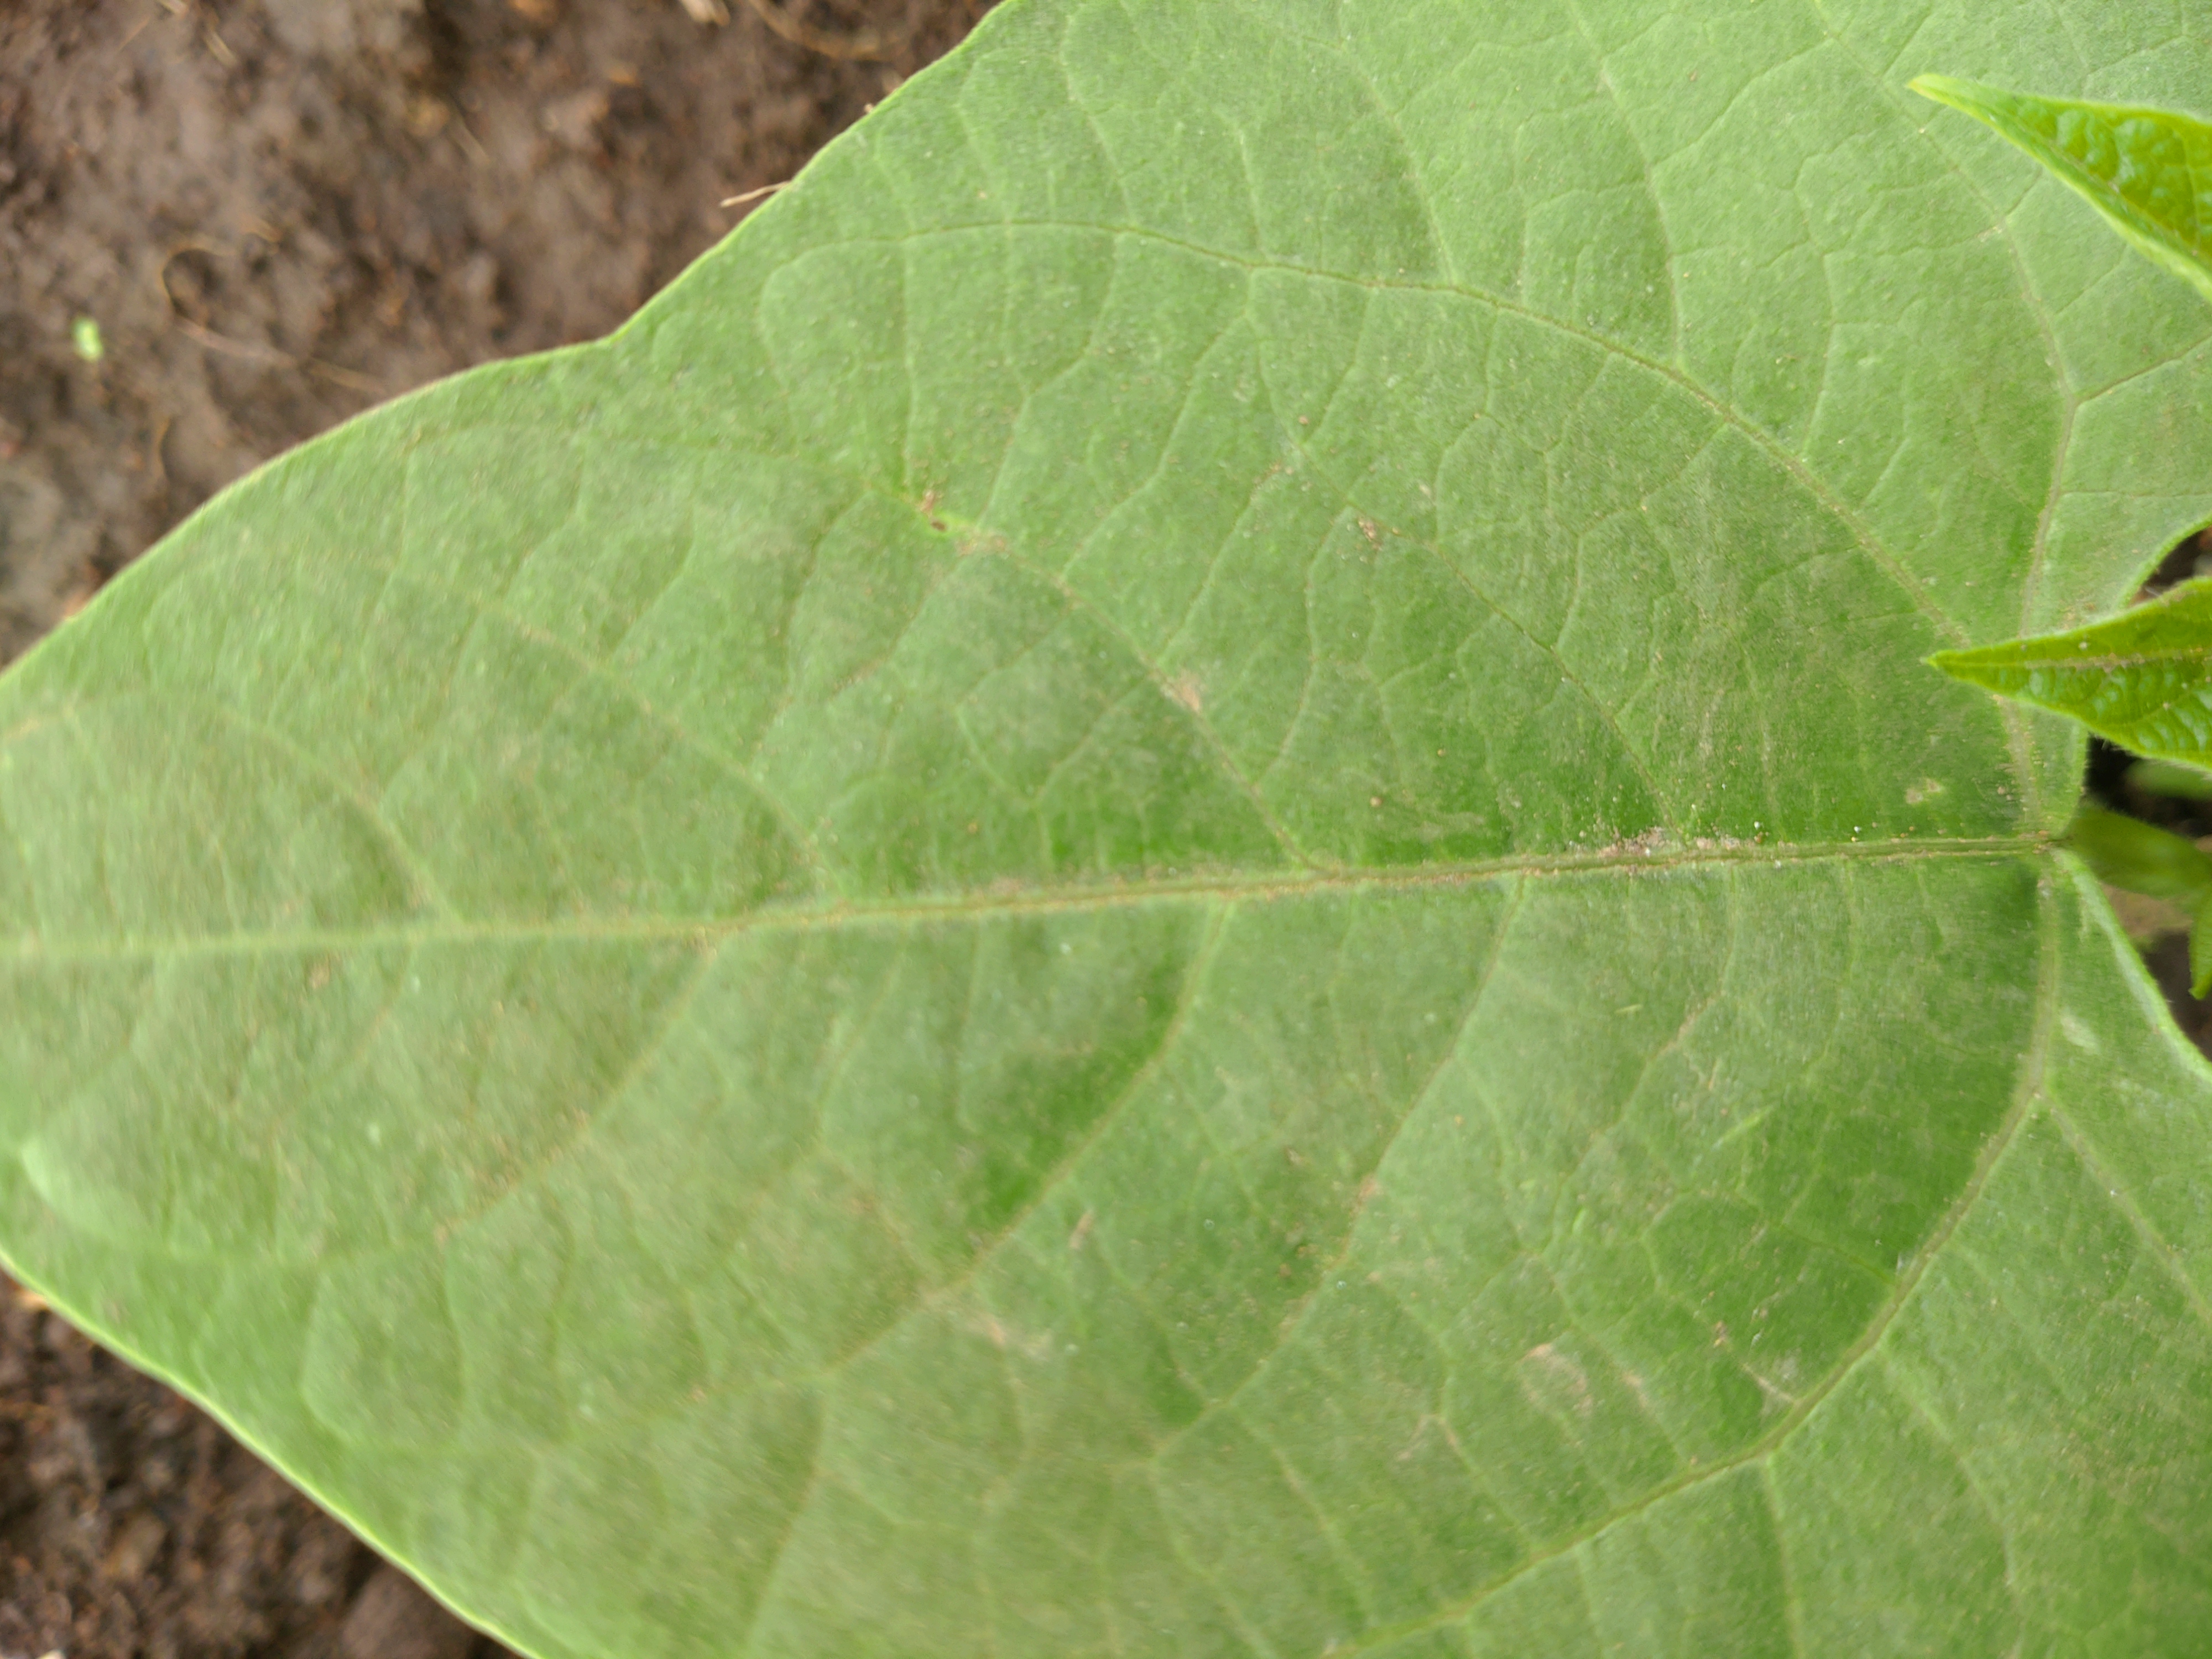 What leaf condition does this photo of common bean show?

healthy
